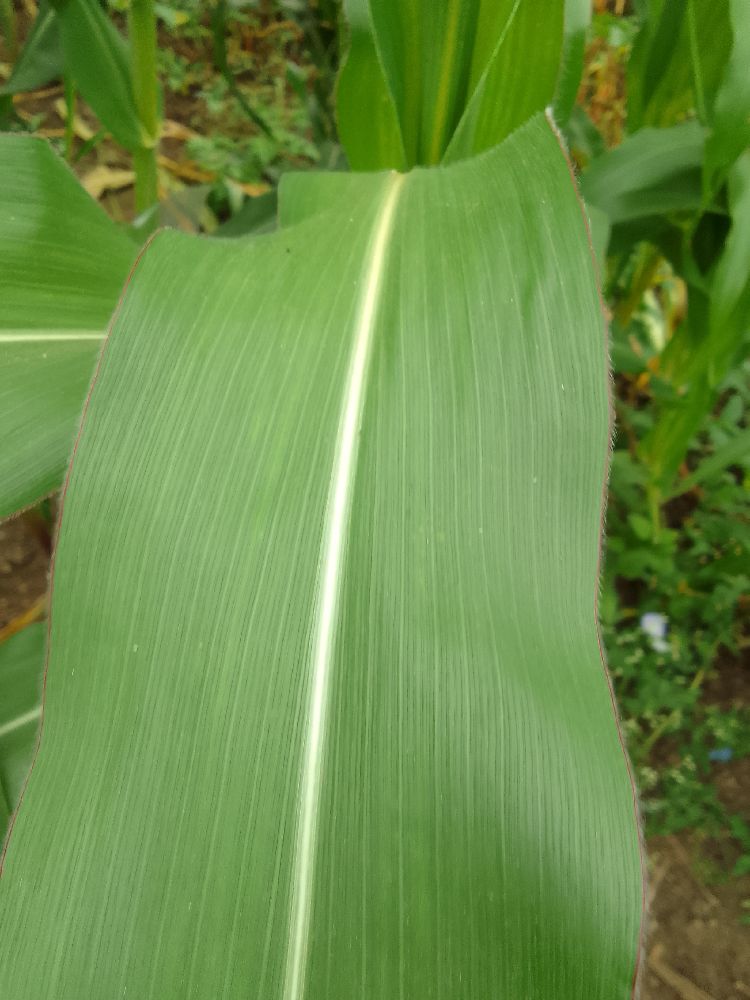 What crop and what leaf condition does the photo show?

maize, healthy
